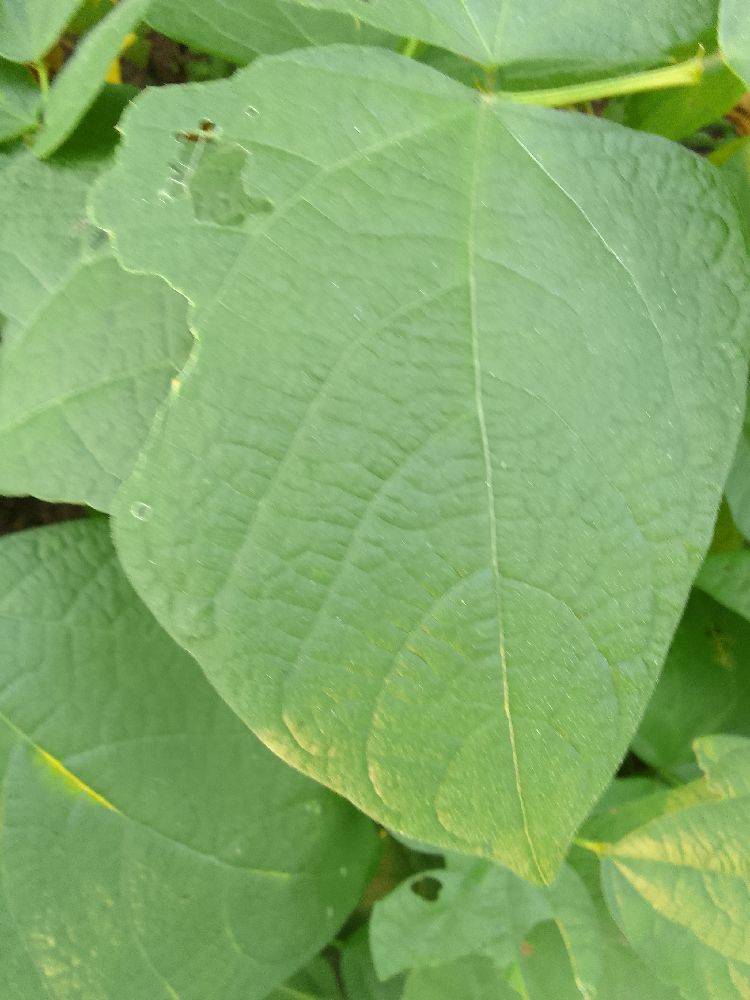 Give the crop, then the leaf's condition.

common bean, healthy
